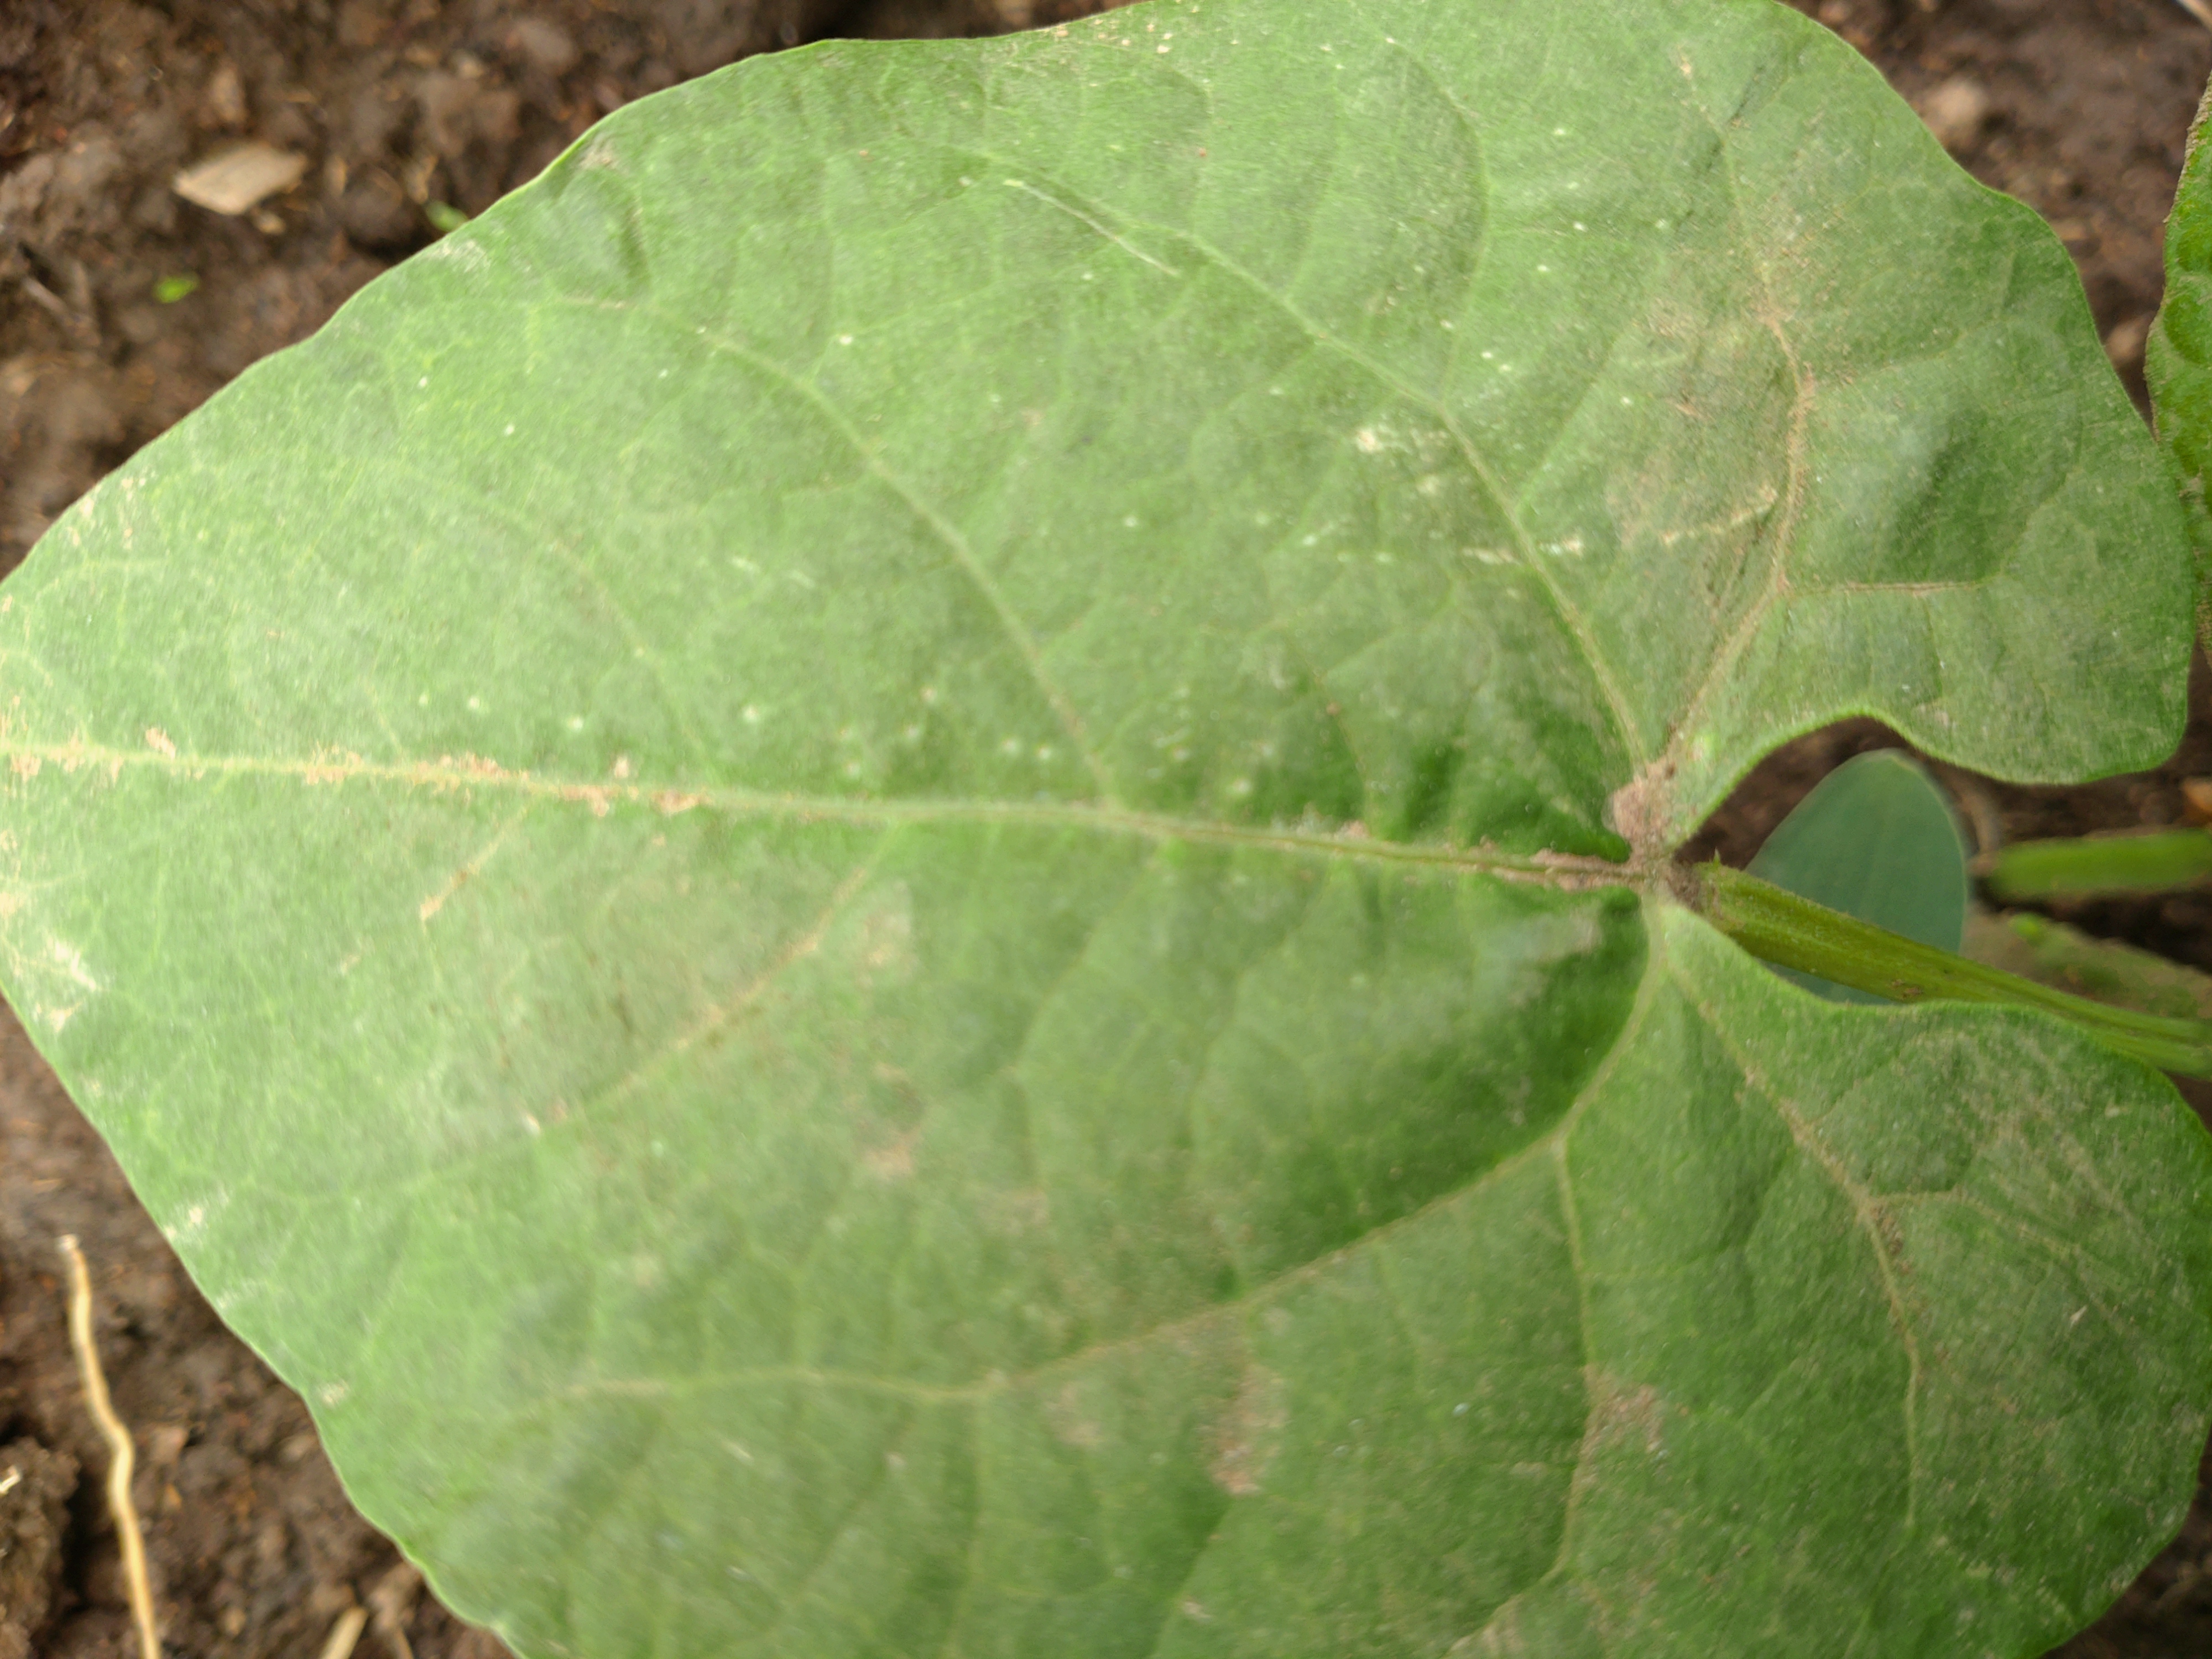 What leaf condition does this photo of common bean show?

healthy
